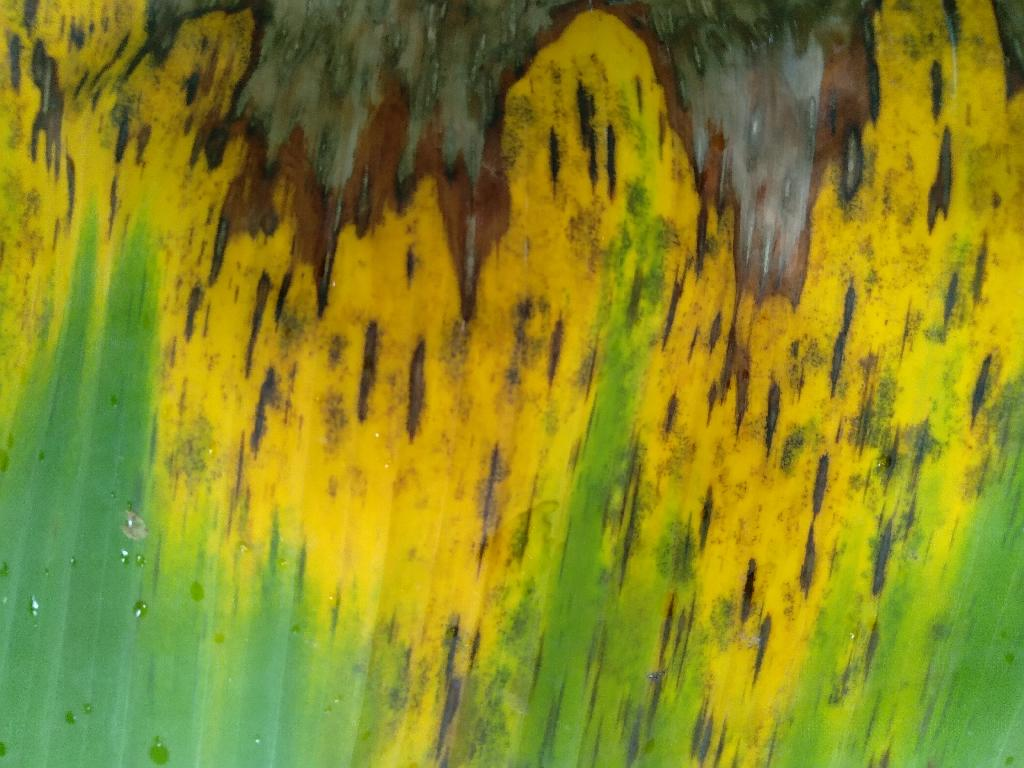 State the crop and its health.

banana, black sigatoka
